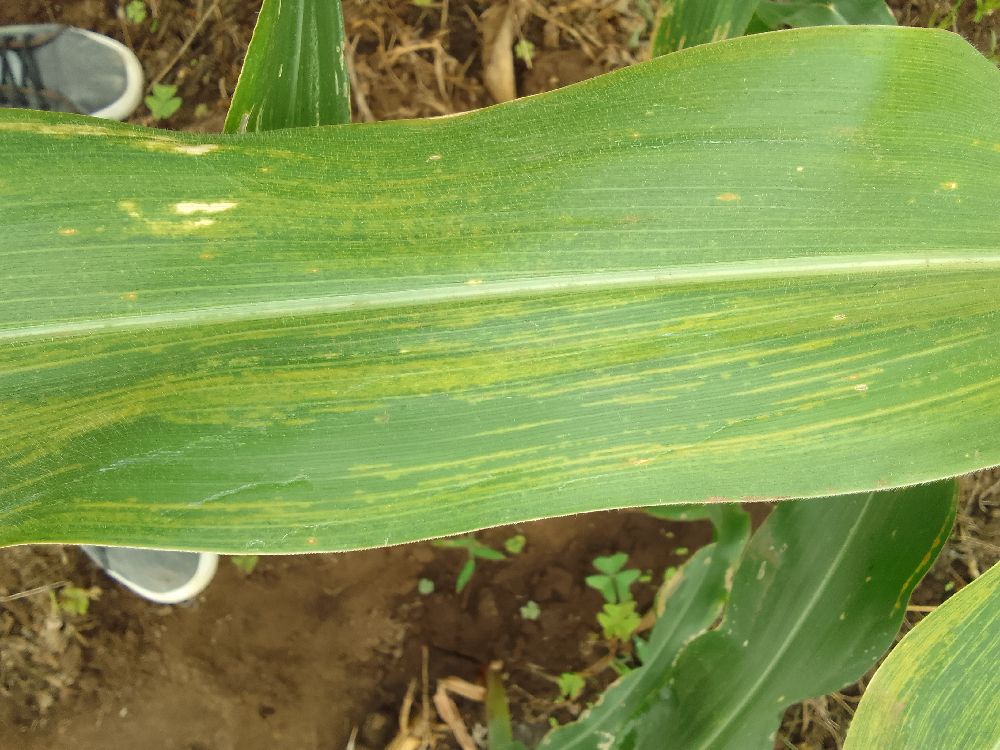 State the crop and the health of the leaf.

maize, maize lethal necrosis
